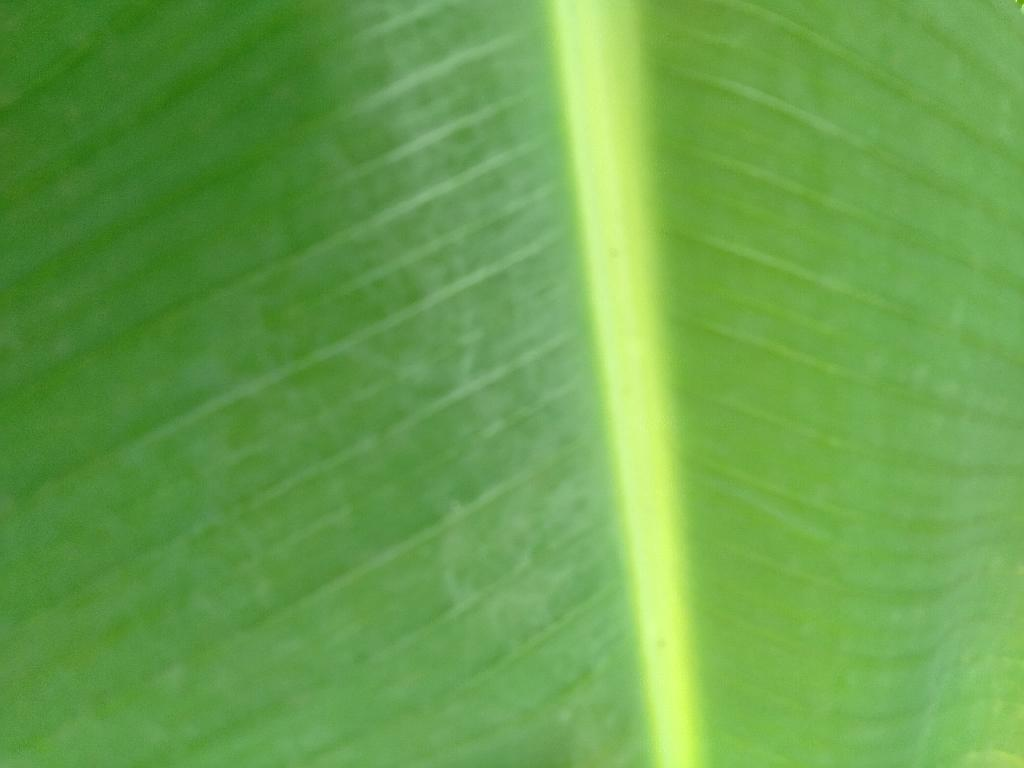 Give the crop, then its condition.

banana, healthy
